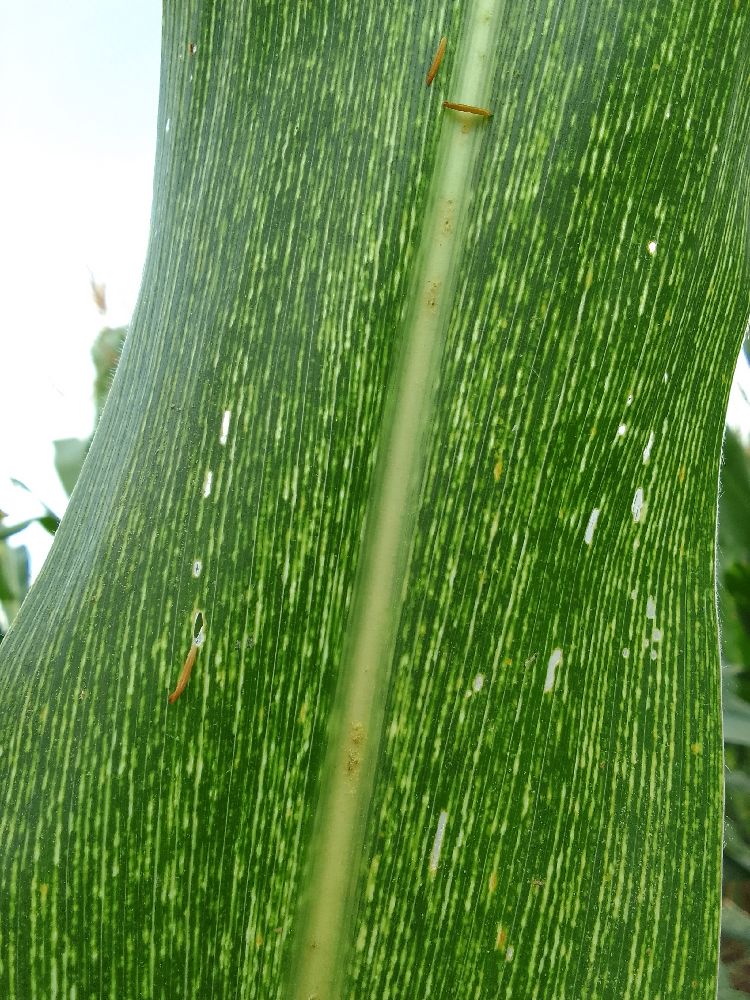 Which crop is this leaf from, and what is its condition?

maize, maize streak virus
